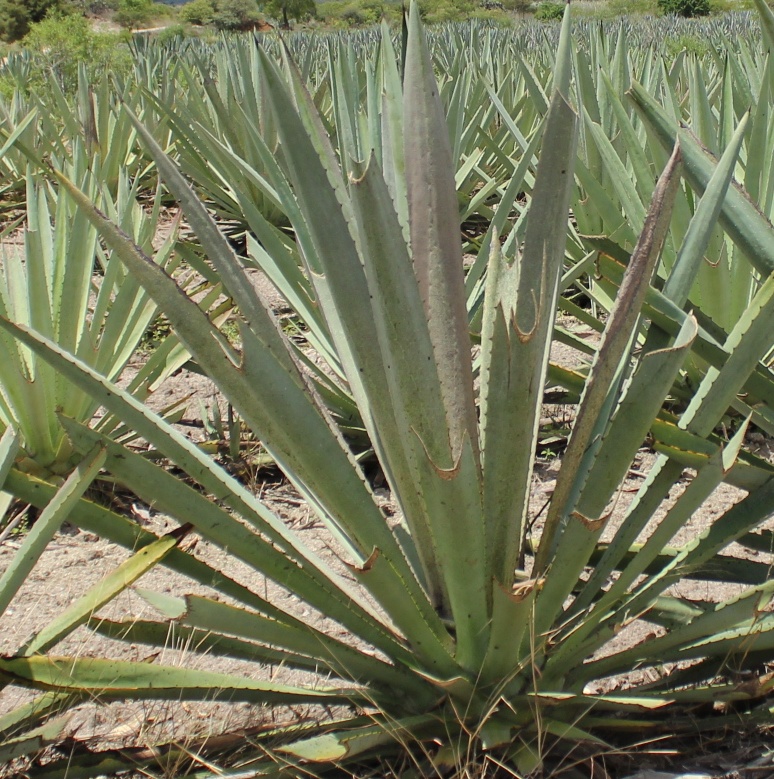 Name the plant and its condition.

agave, spotted
